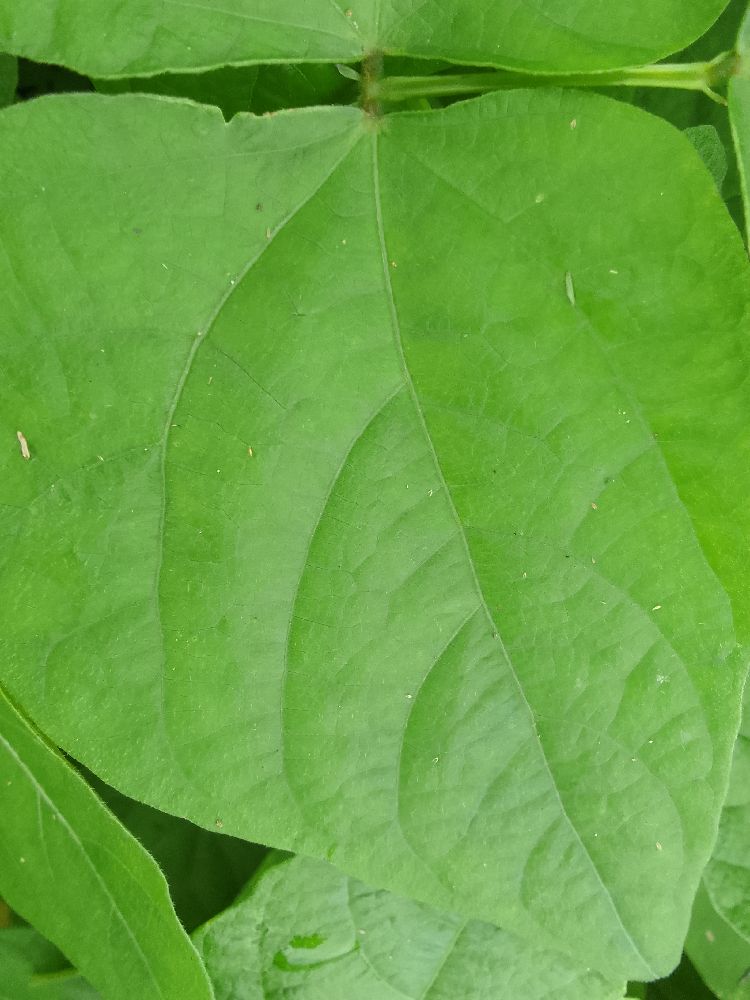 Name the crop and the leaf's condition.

common bean, healthy
